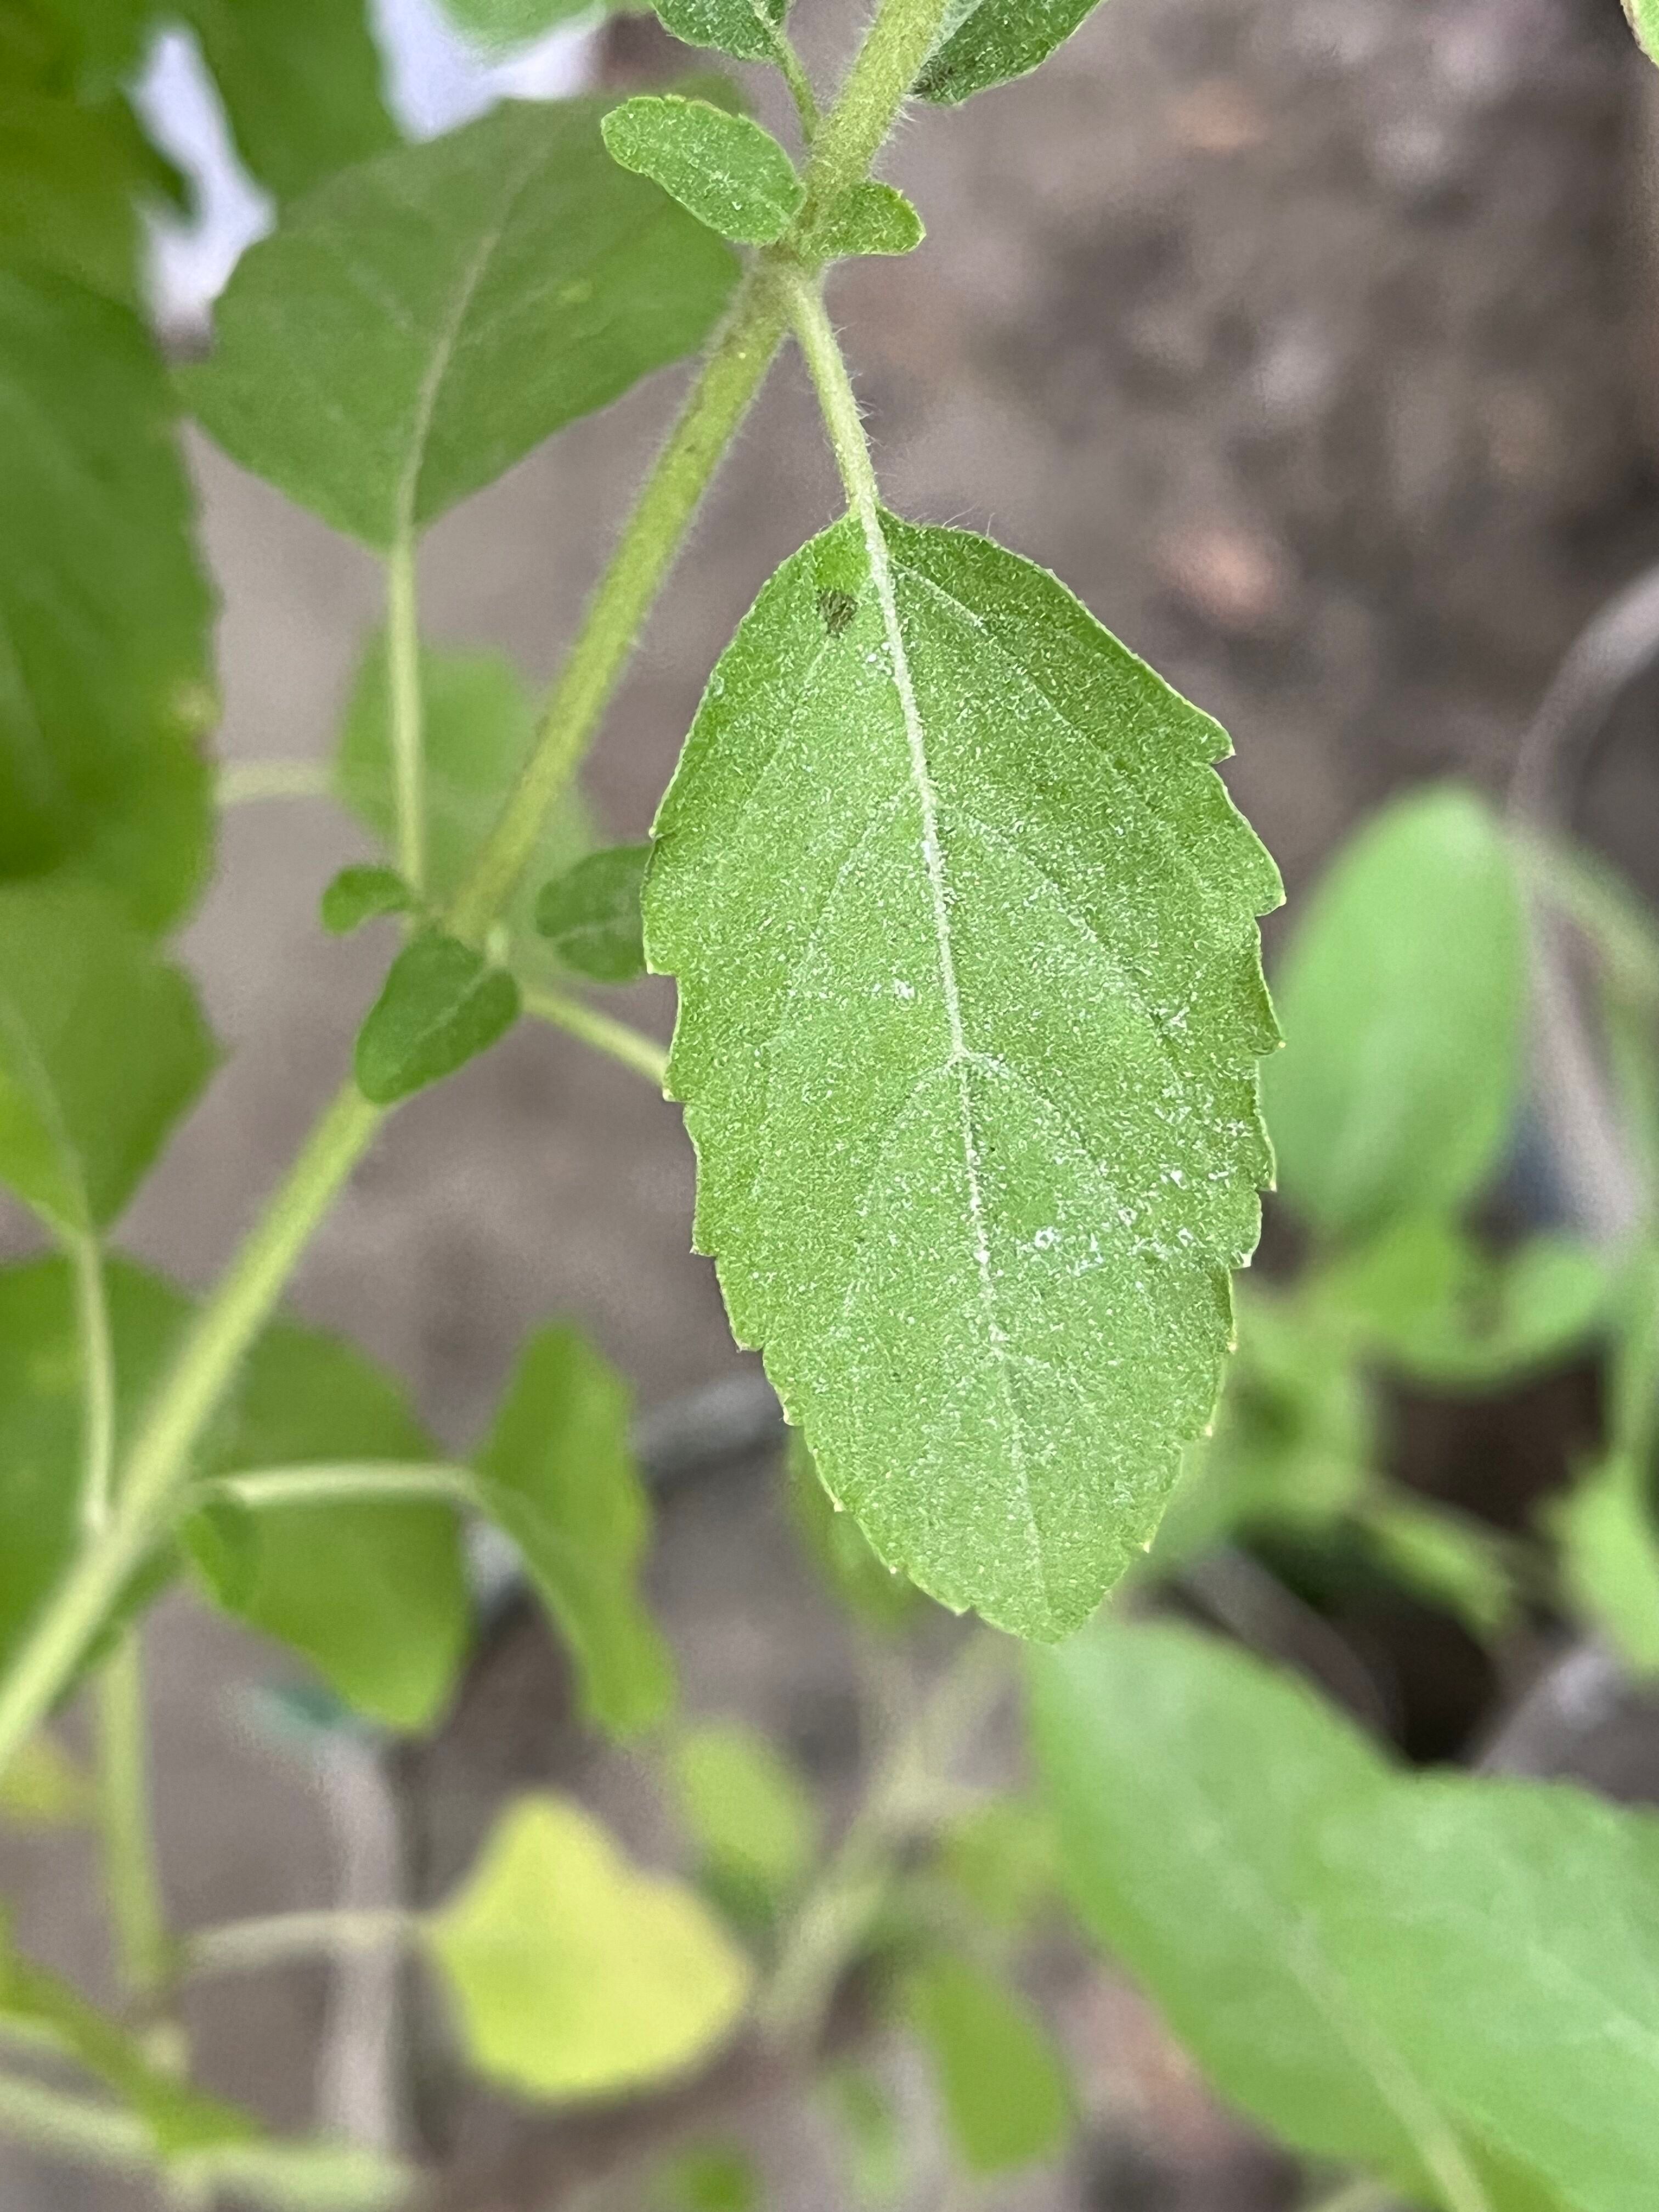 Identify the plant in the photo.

tulshi
